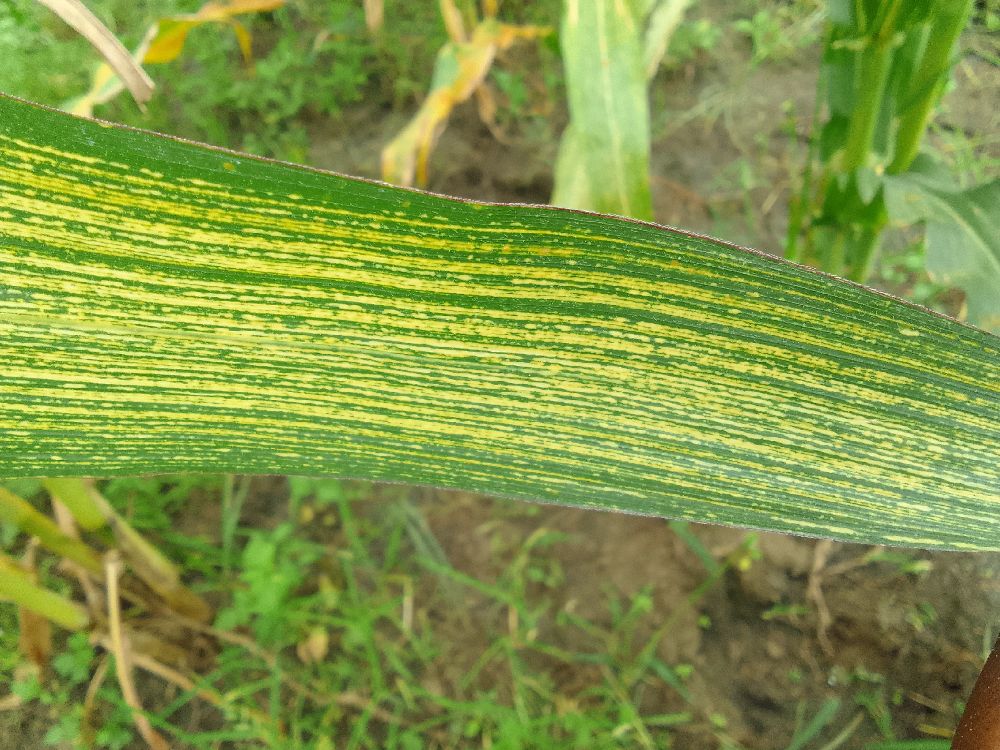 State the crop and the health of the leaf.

maize, maize streak virus
